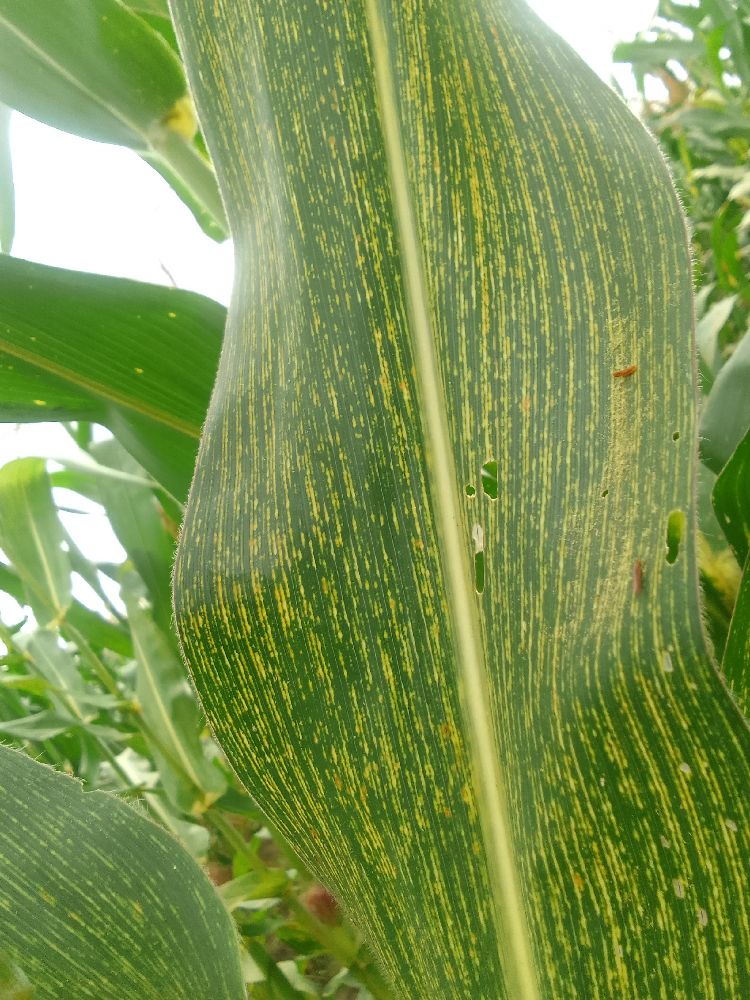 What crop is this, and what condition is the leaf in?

maize, maize streak virus
